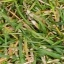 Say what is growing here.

grass
